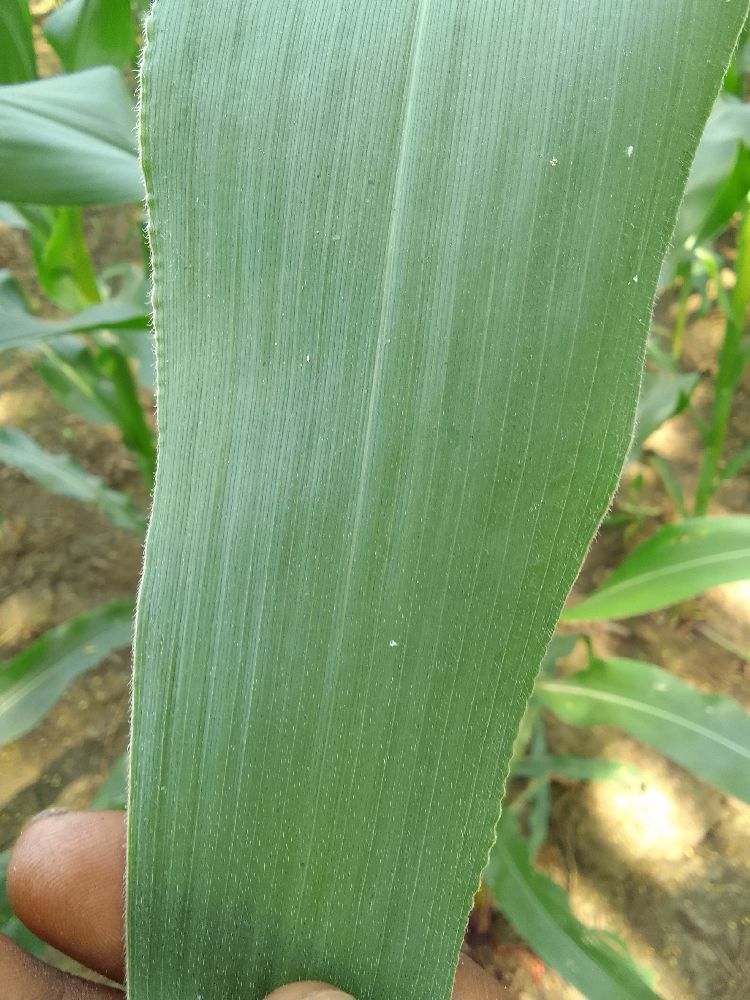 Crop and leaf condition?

maize, healthy
